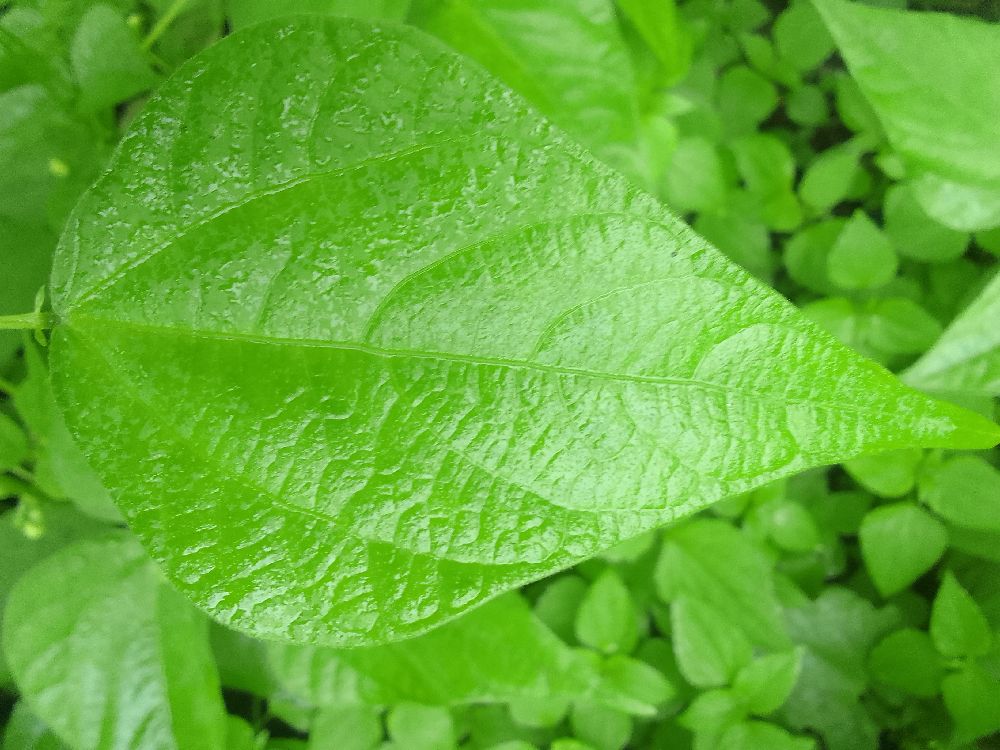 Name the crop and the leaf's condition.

common bean, healthy
